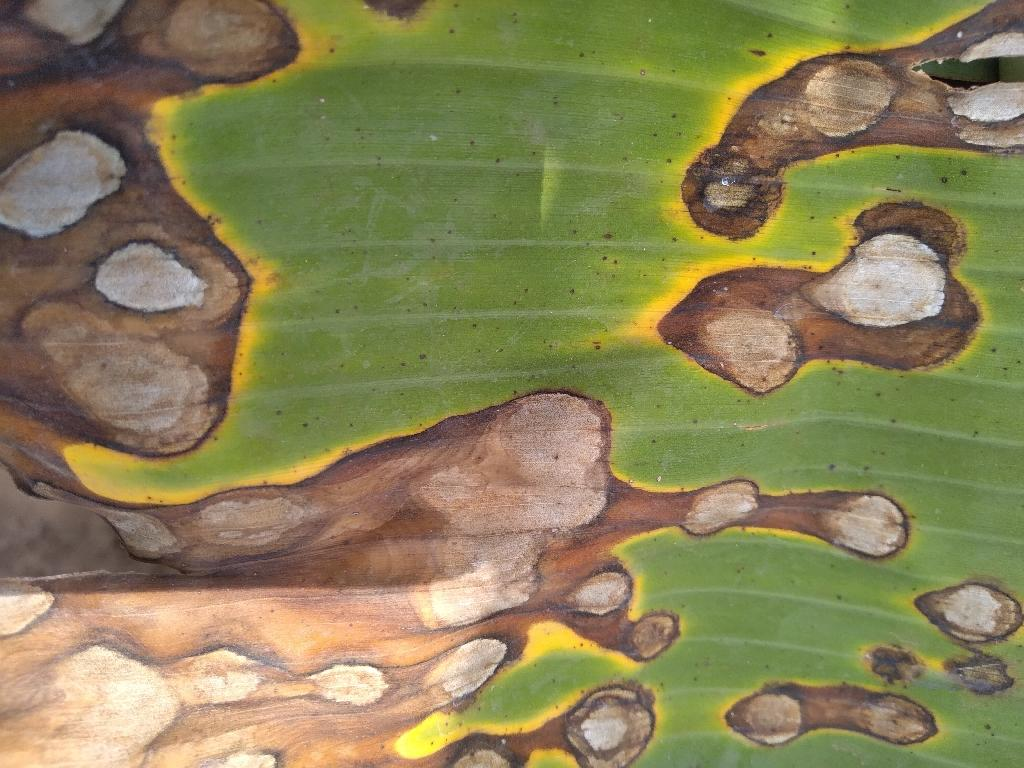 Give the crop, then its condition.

banana, black sigatoka
